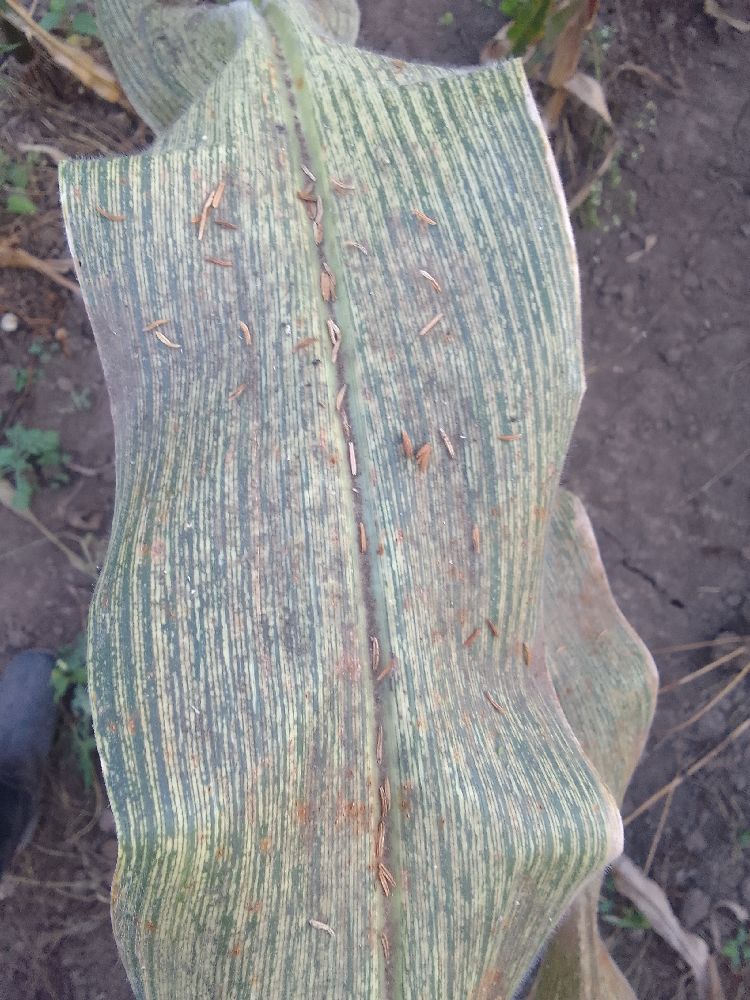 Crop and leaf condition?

maize, maize streak virus
